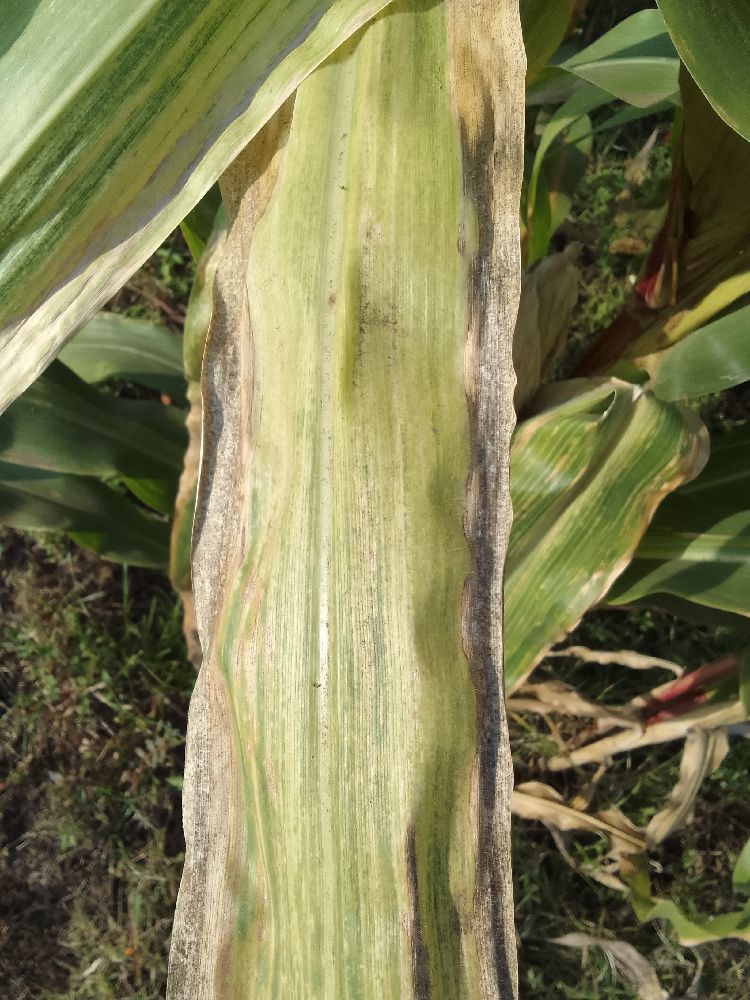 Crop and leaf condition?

maize, maize lethal necrosis
